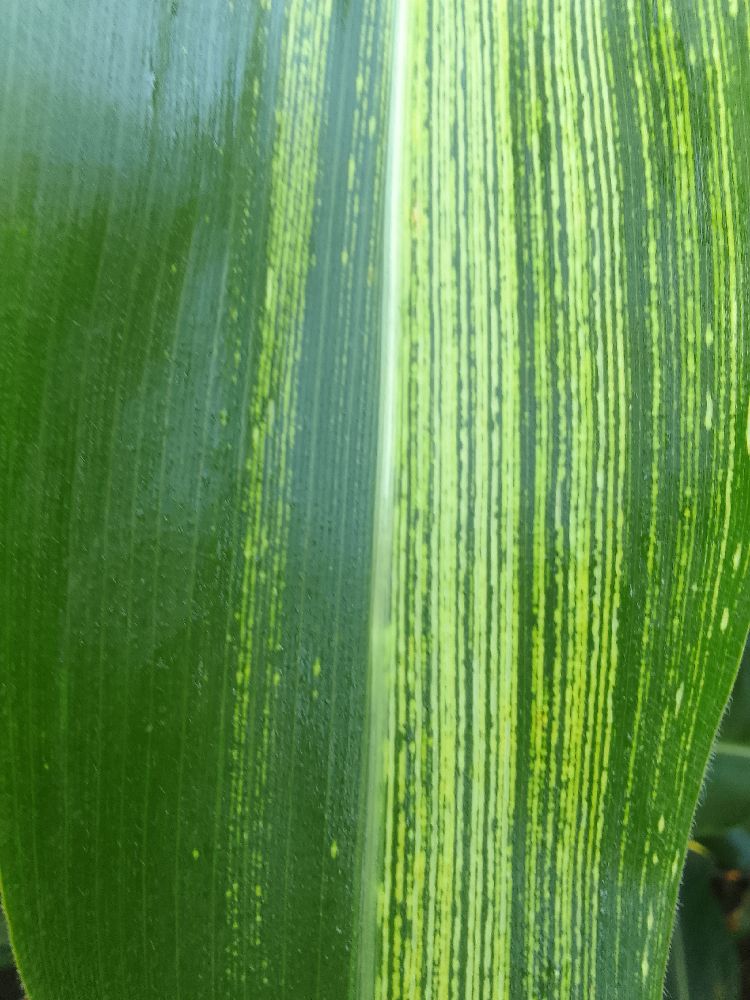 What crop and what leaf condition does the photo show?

maize, maize streak virus
